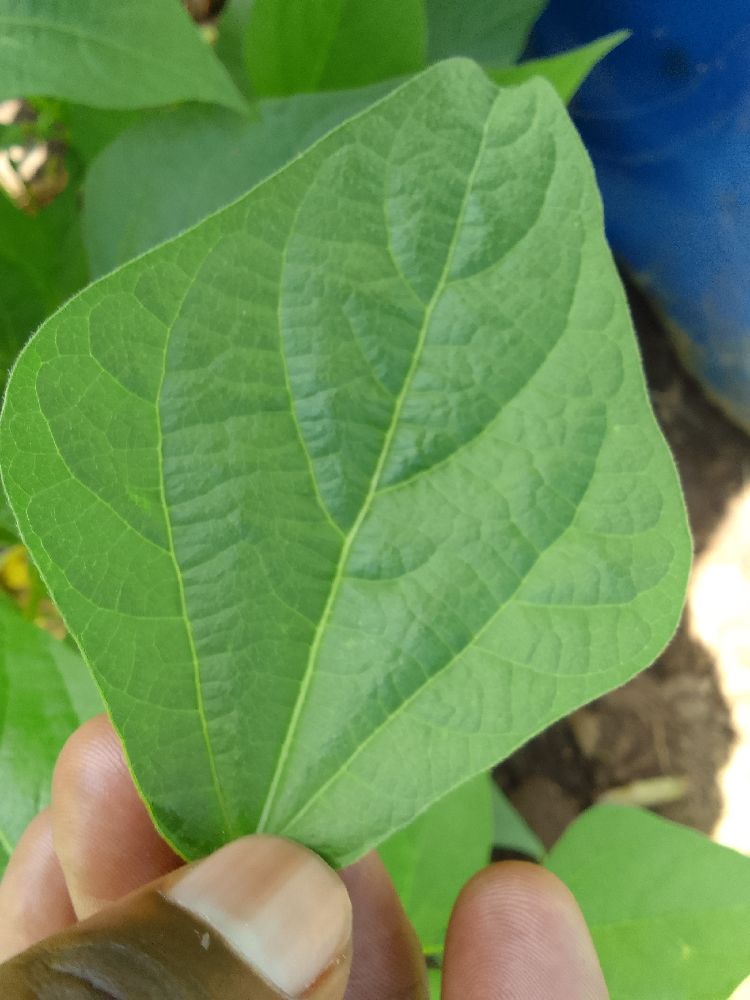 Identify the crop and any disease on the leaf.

common bean, healthy
